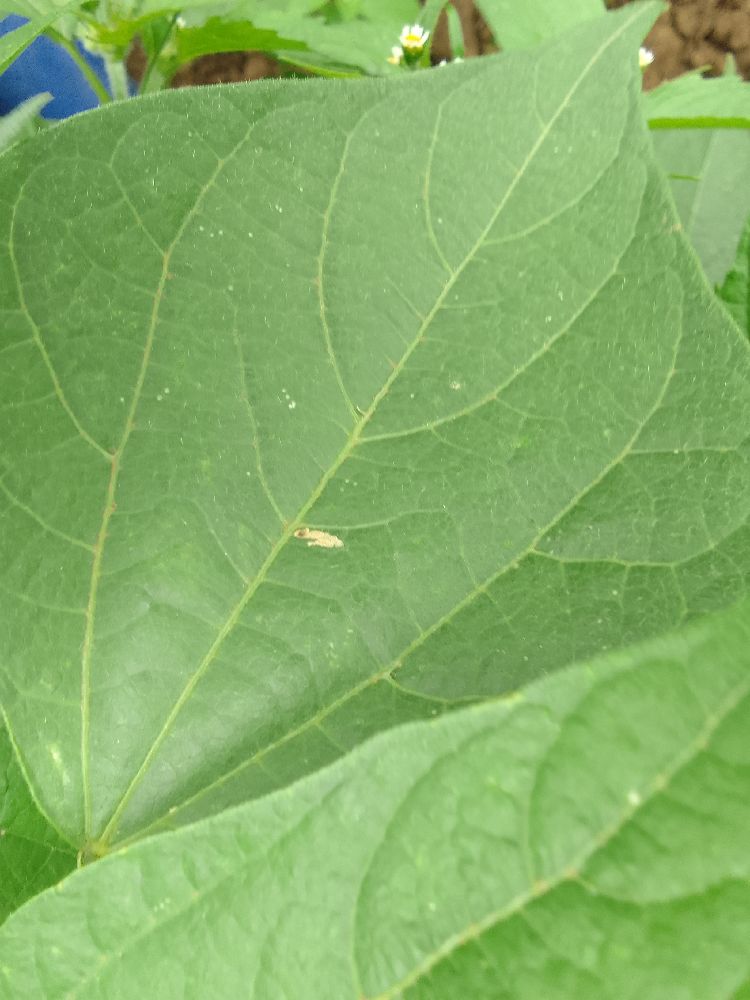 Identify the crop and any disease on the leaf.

common bean, healthy
